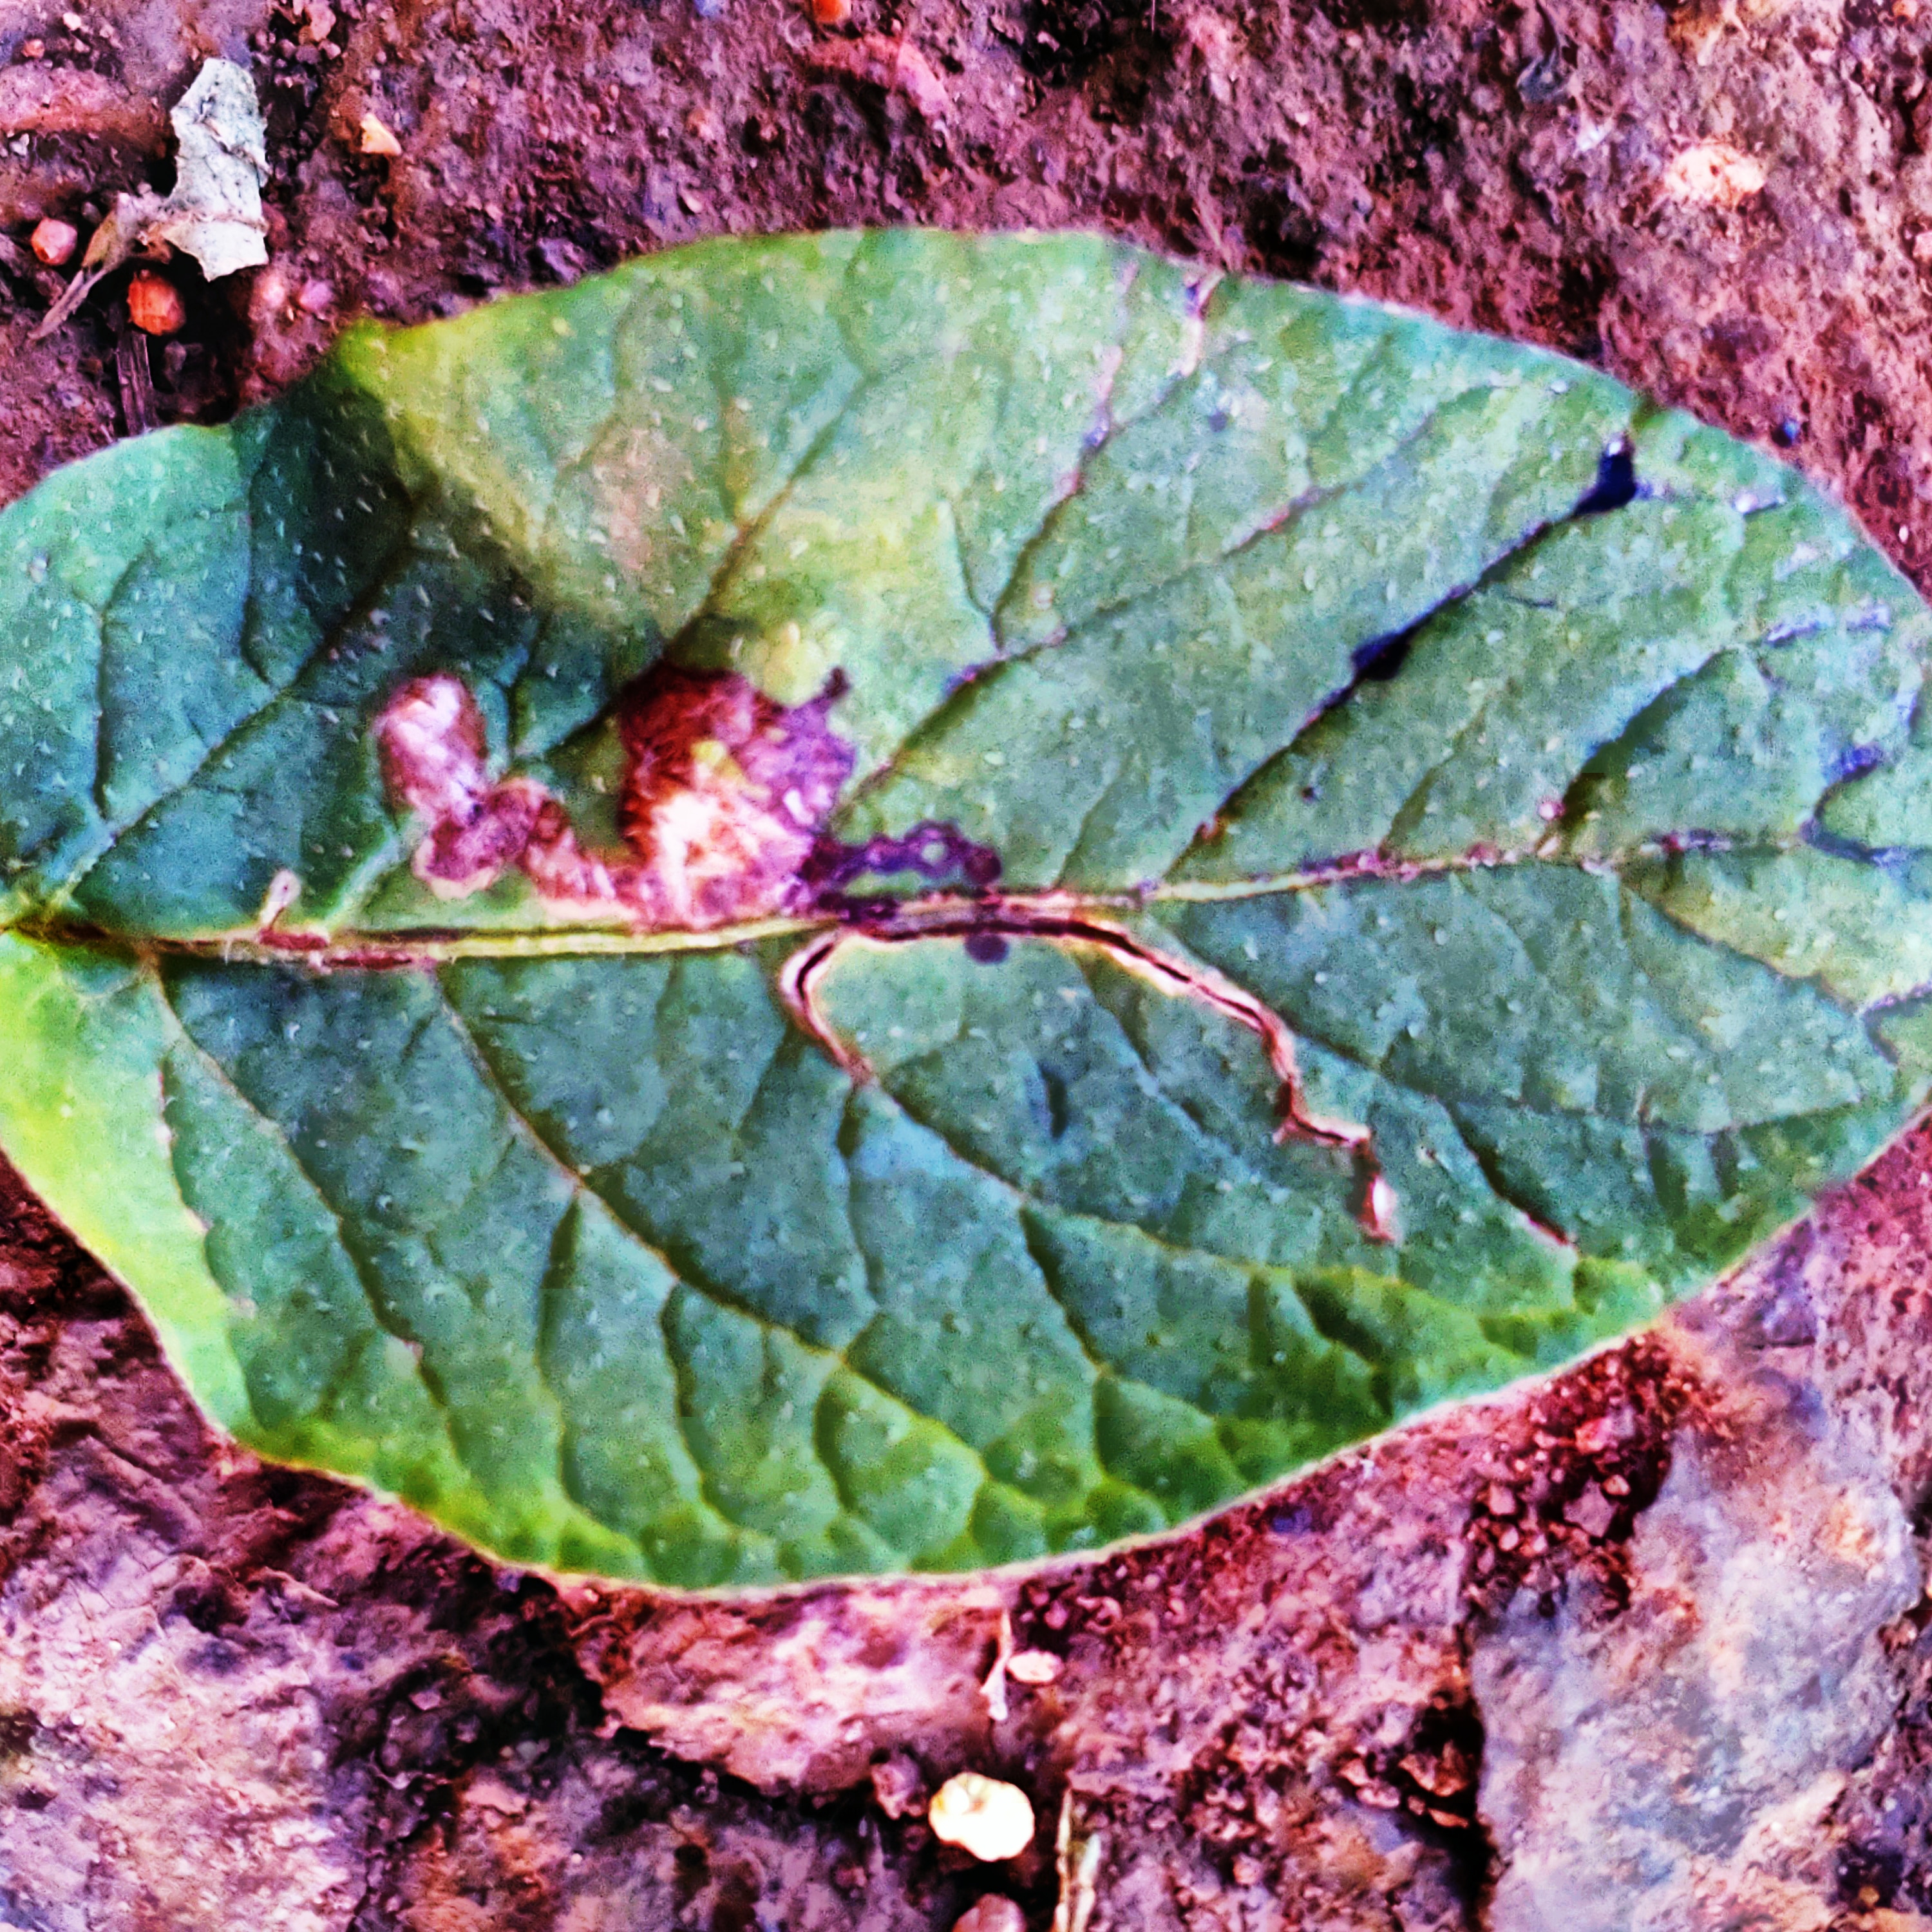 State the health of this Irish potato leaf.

late blight
